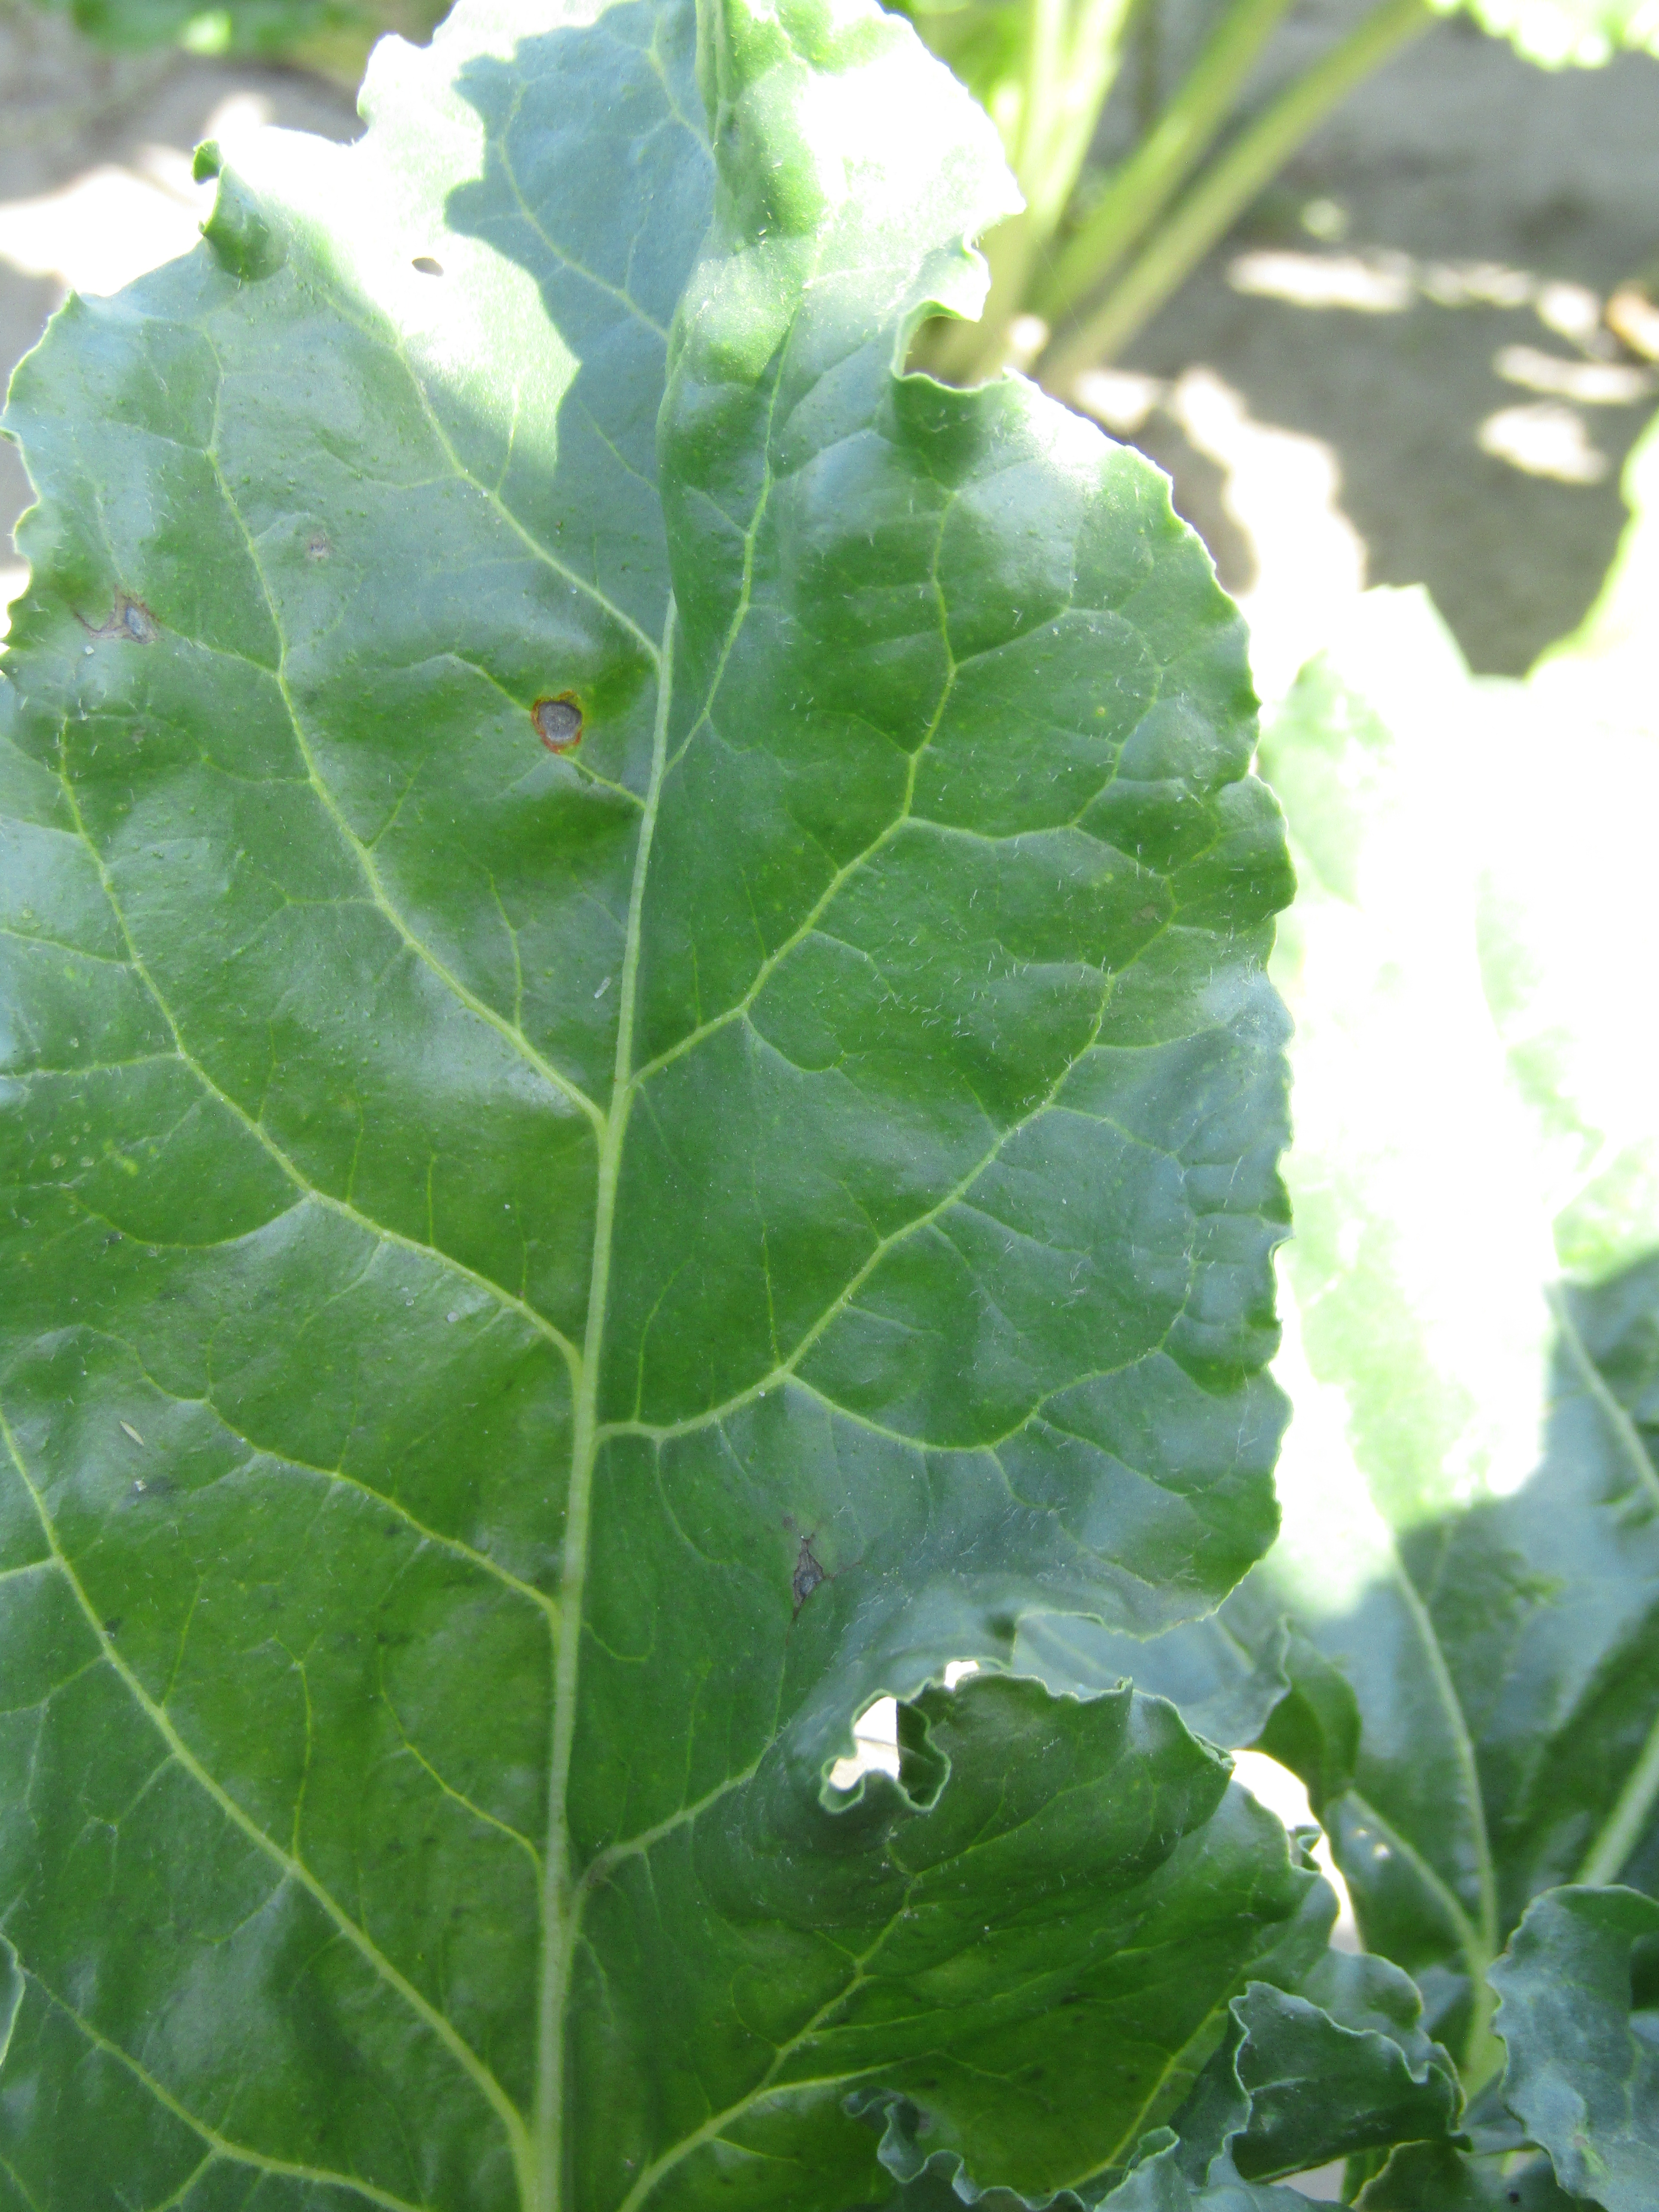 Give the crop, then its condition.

beet, cercospora
